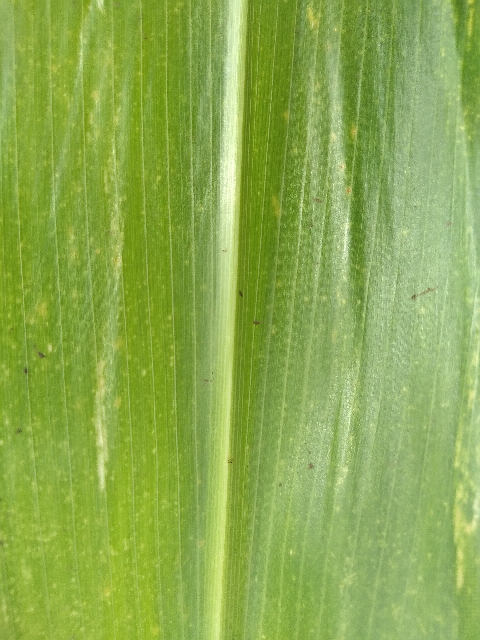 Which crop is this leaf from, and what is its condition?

maize, maize lethal necrosis
